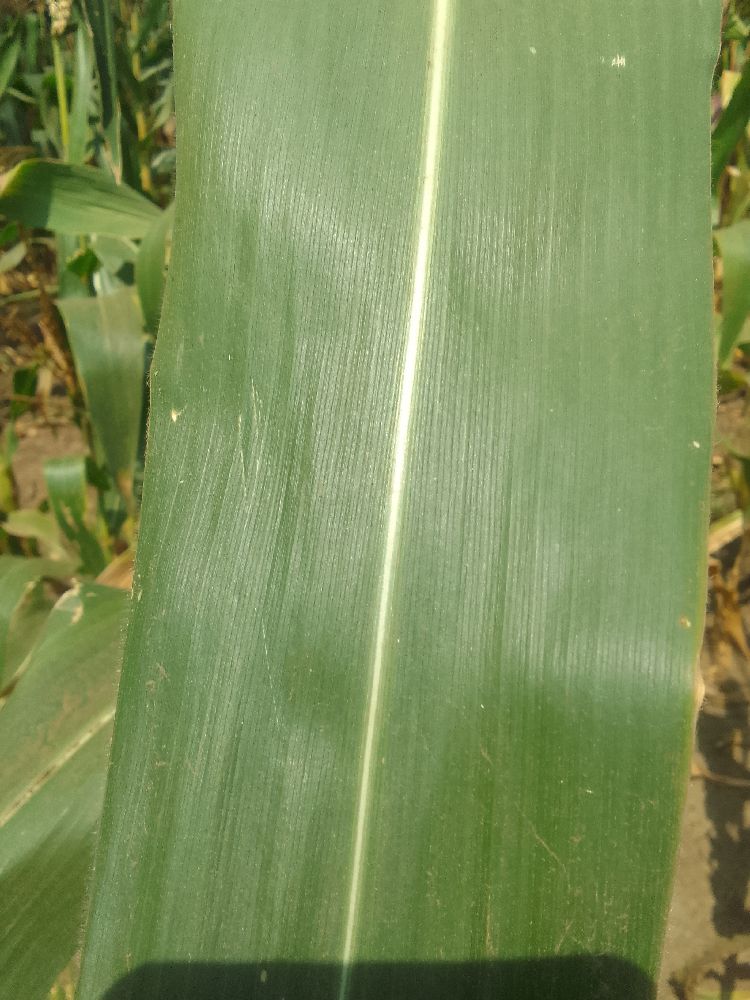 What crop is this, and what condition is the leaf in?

maize, healthy
